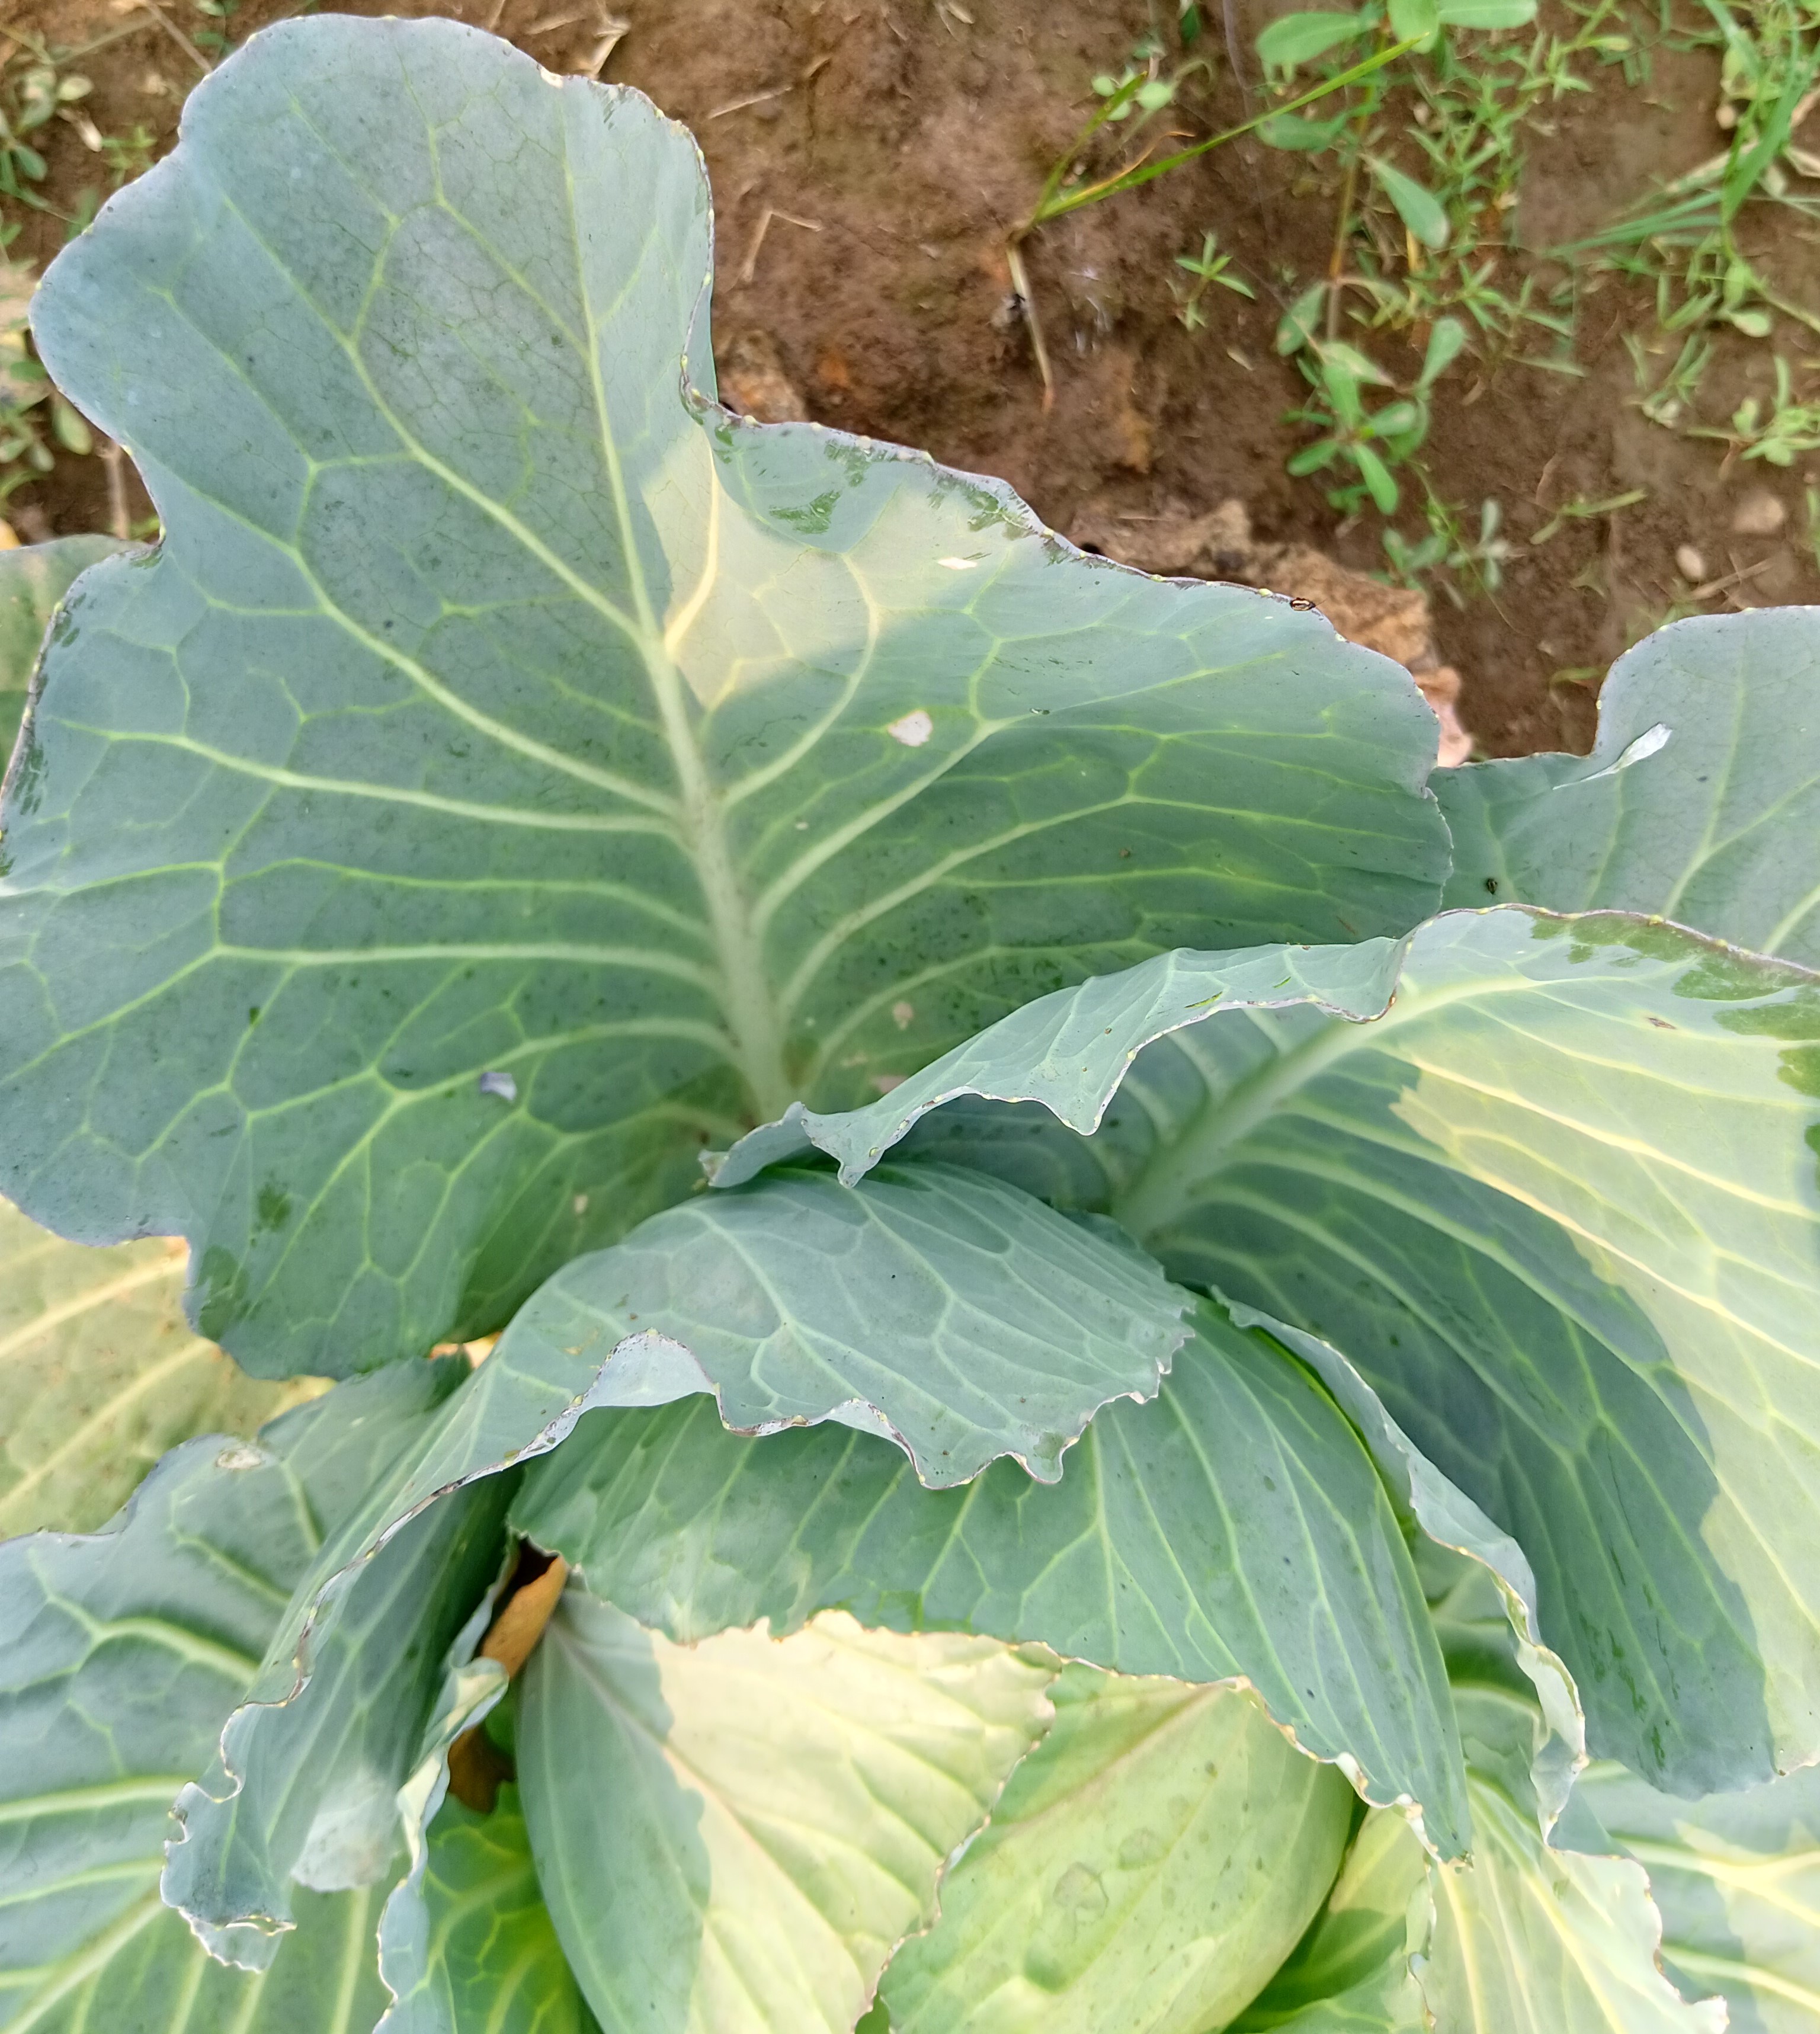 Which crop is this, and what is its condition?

cabbage, healthy
